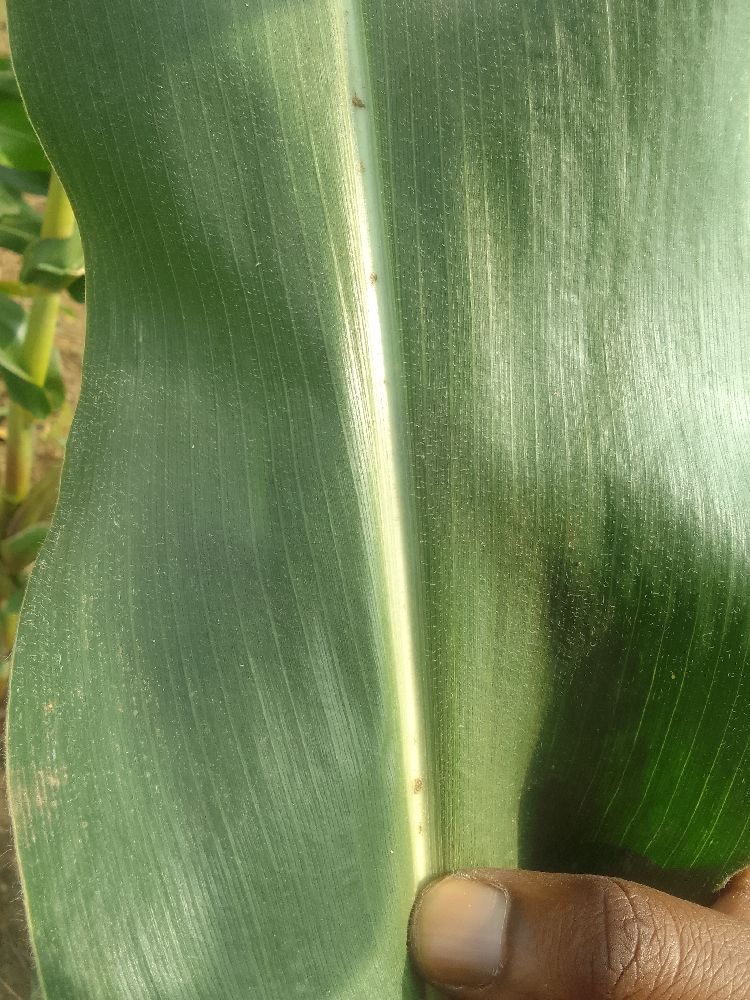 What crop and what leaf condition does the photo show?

maize, healthy
